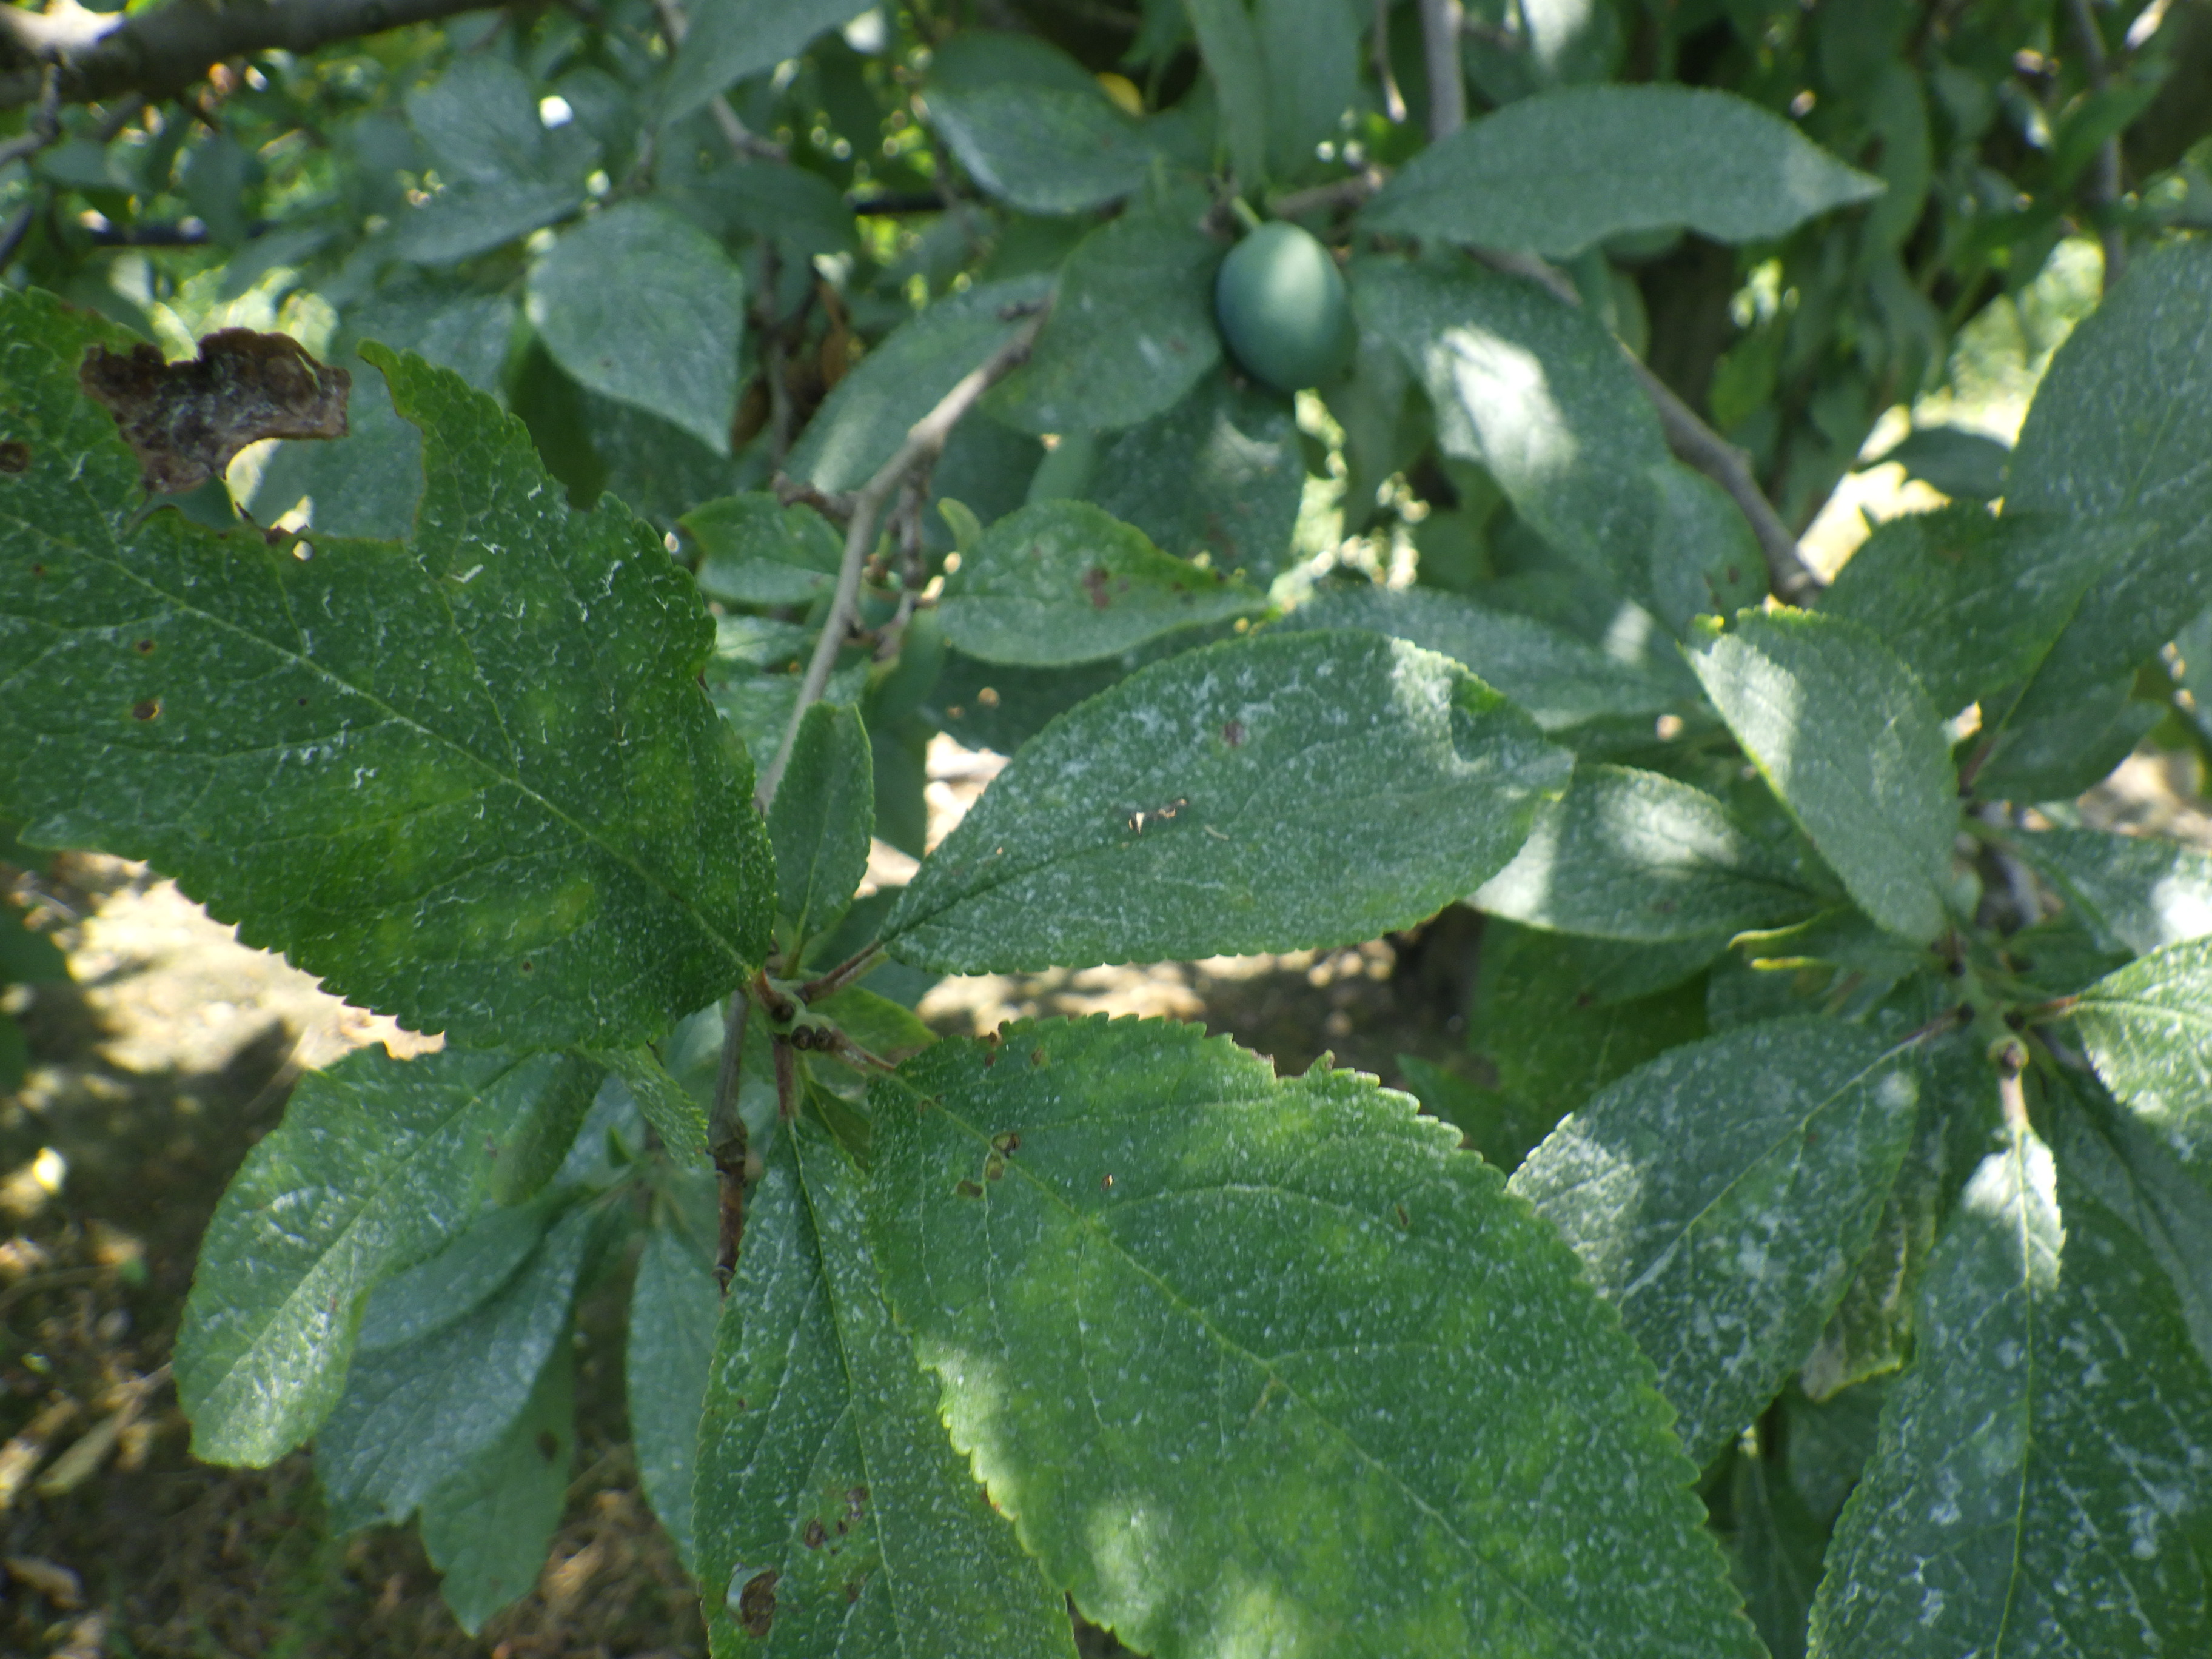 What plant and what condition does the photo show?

plum, mechanical damage, shot hole disease
